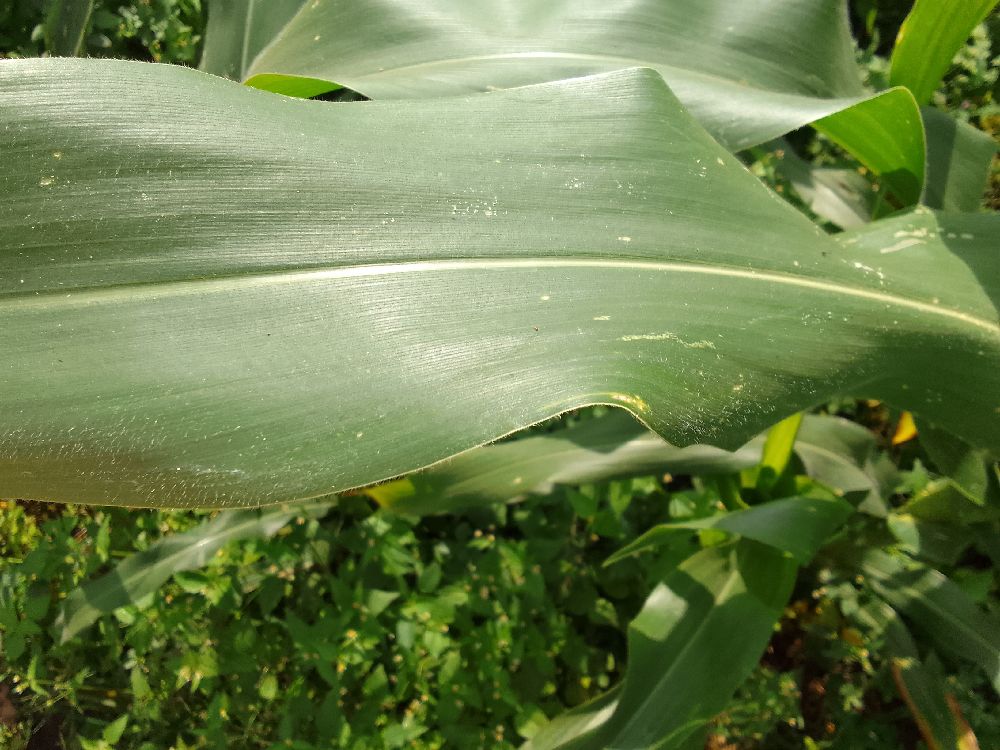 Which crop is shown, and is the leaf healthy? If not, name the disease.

maize, healthy
